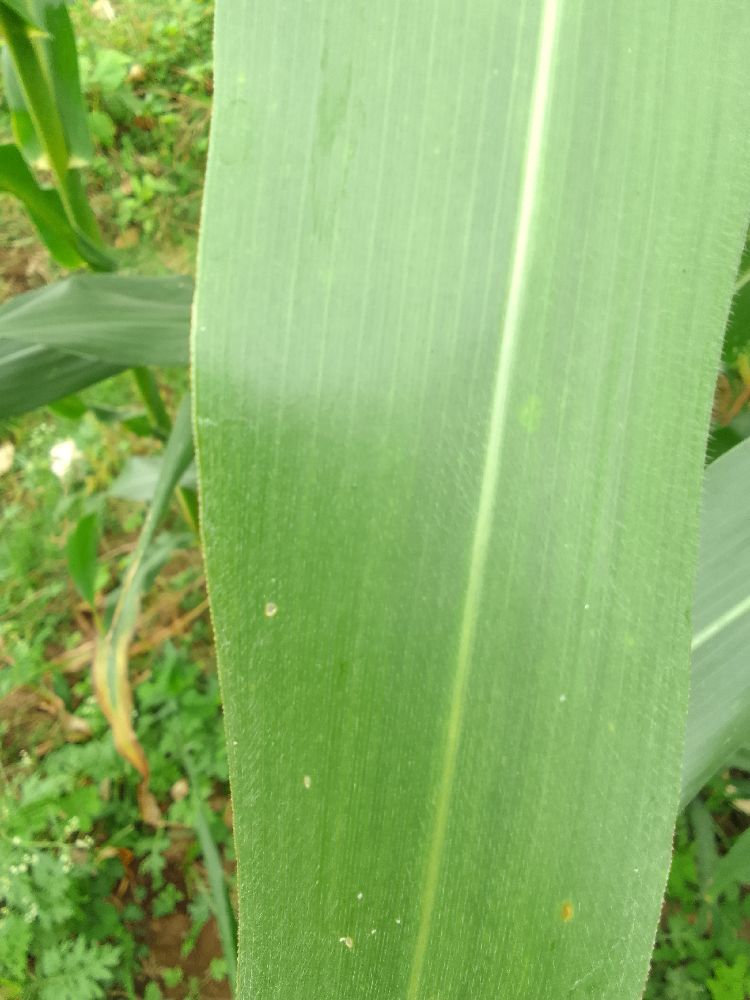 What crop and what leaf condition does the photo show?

maize, healthy
